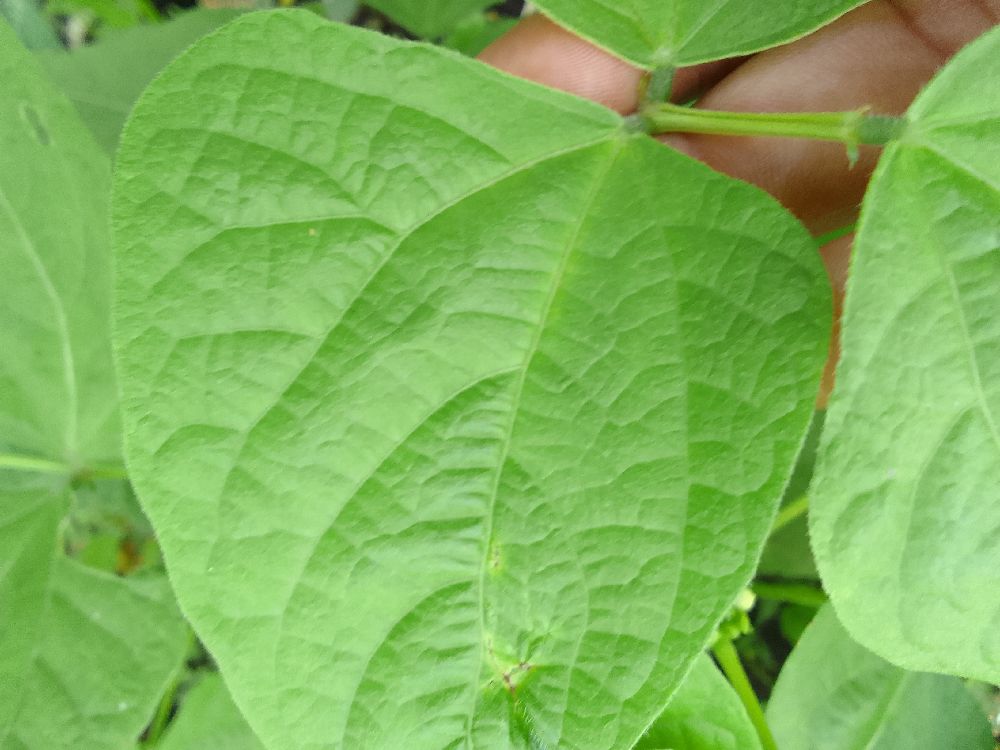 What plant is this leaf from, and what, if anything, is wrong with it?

common bean, healthy
